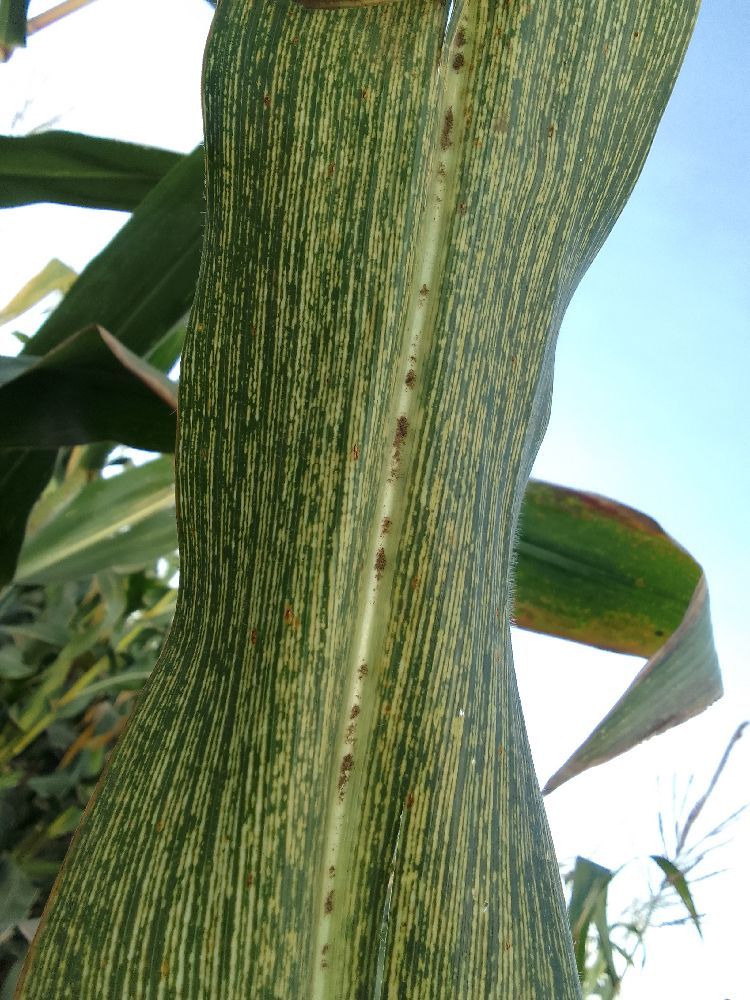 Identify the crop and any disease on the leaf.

maize, maize streak virus
